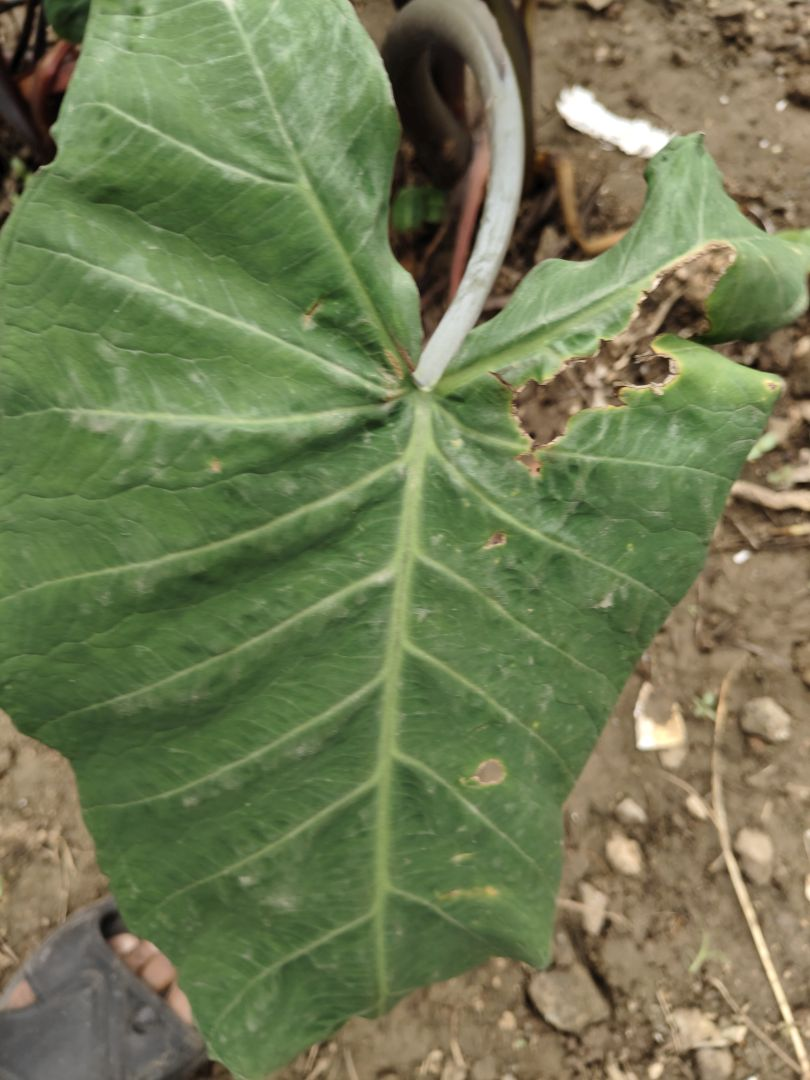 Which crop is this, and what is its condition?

taro, leaf blight
